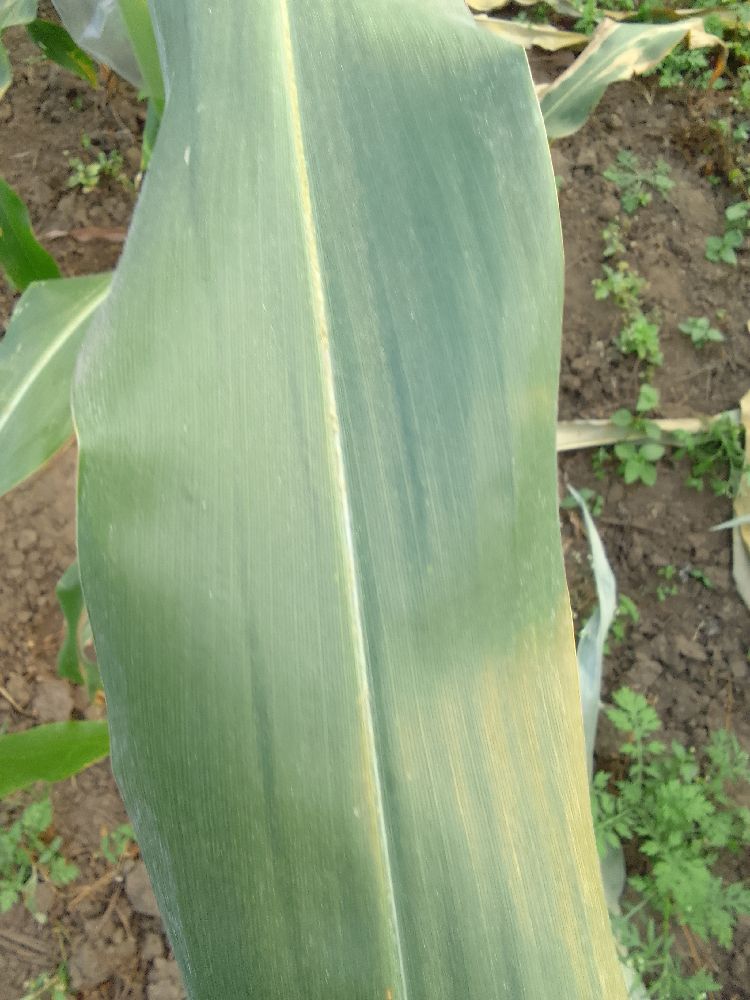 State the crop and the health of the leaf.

maize, healthy
